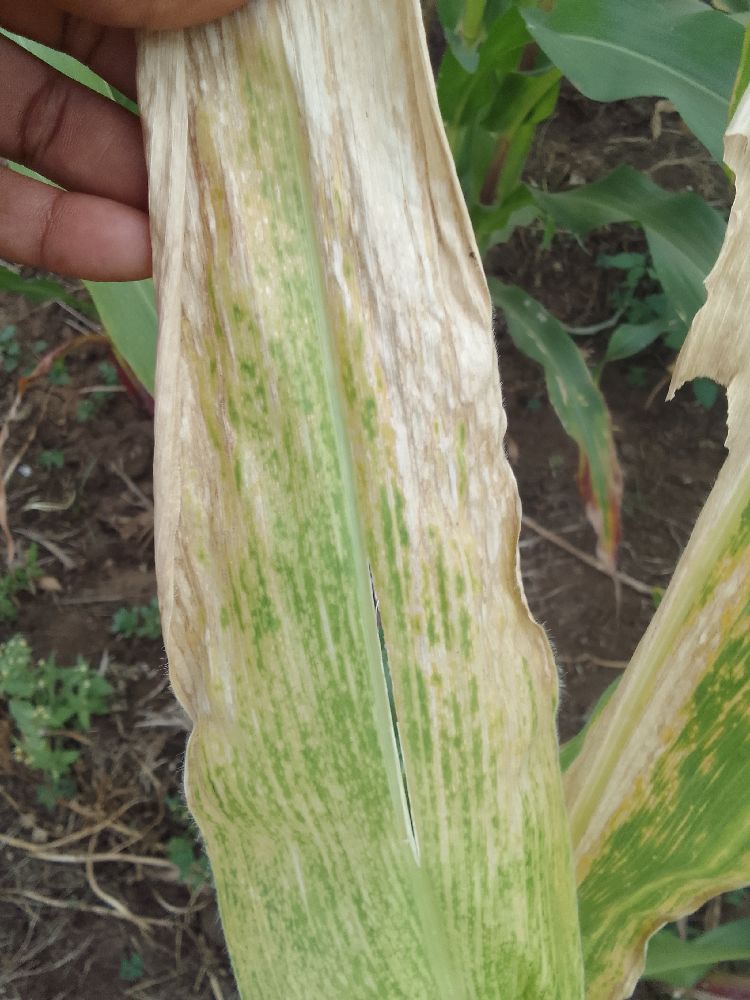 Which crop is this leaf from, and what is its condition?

maize, maize lethal necrosis
